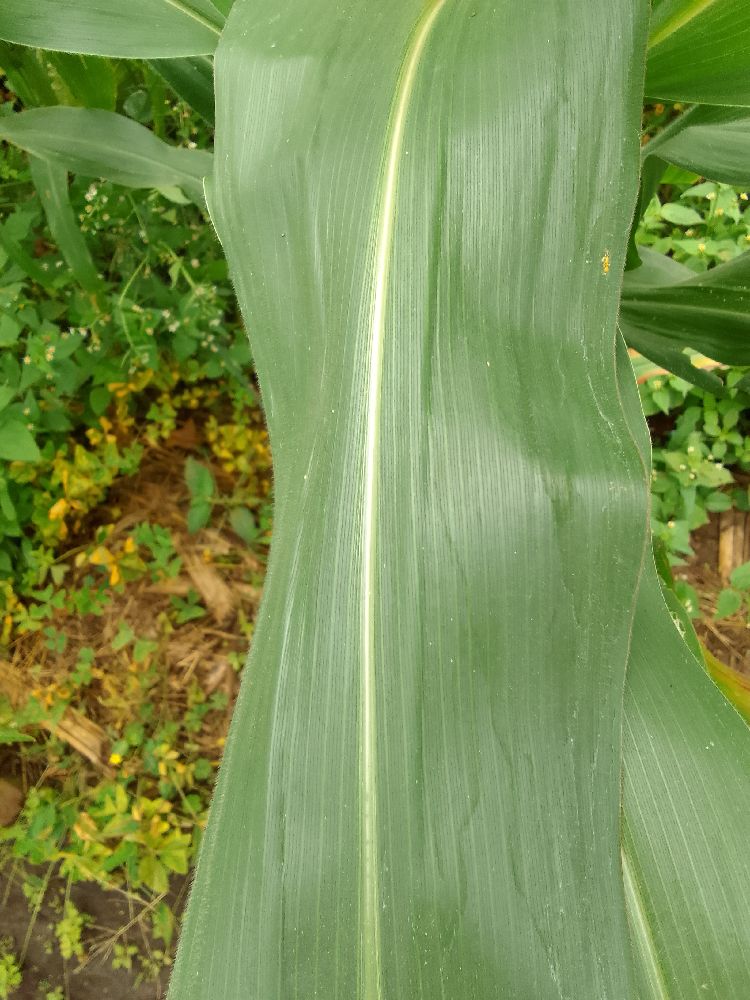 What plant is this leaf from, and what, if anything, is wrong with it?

maize, healthy
